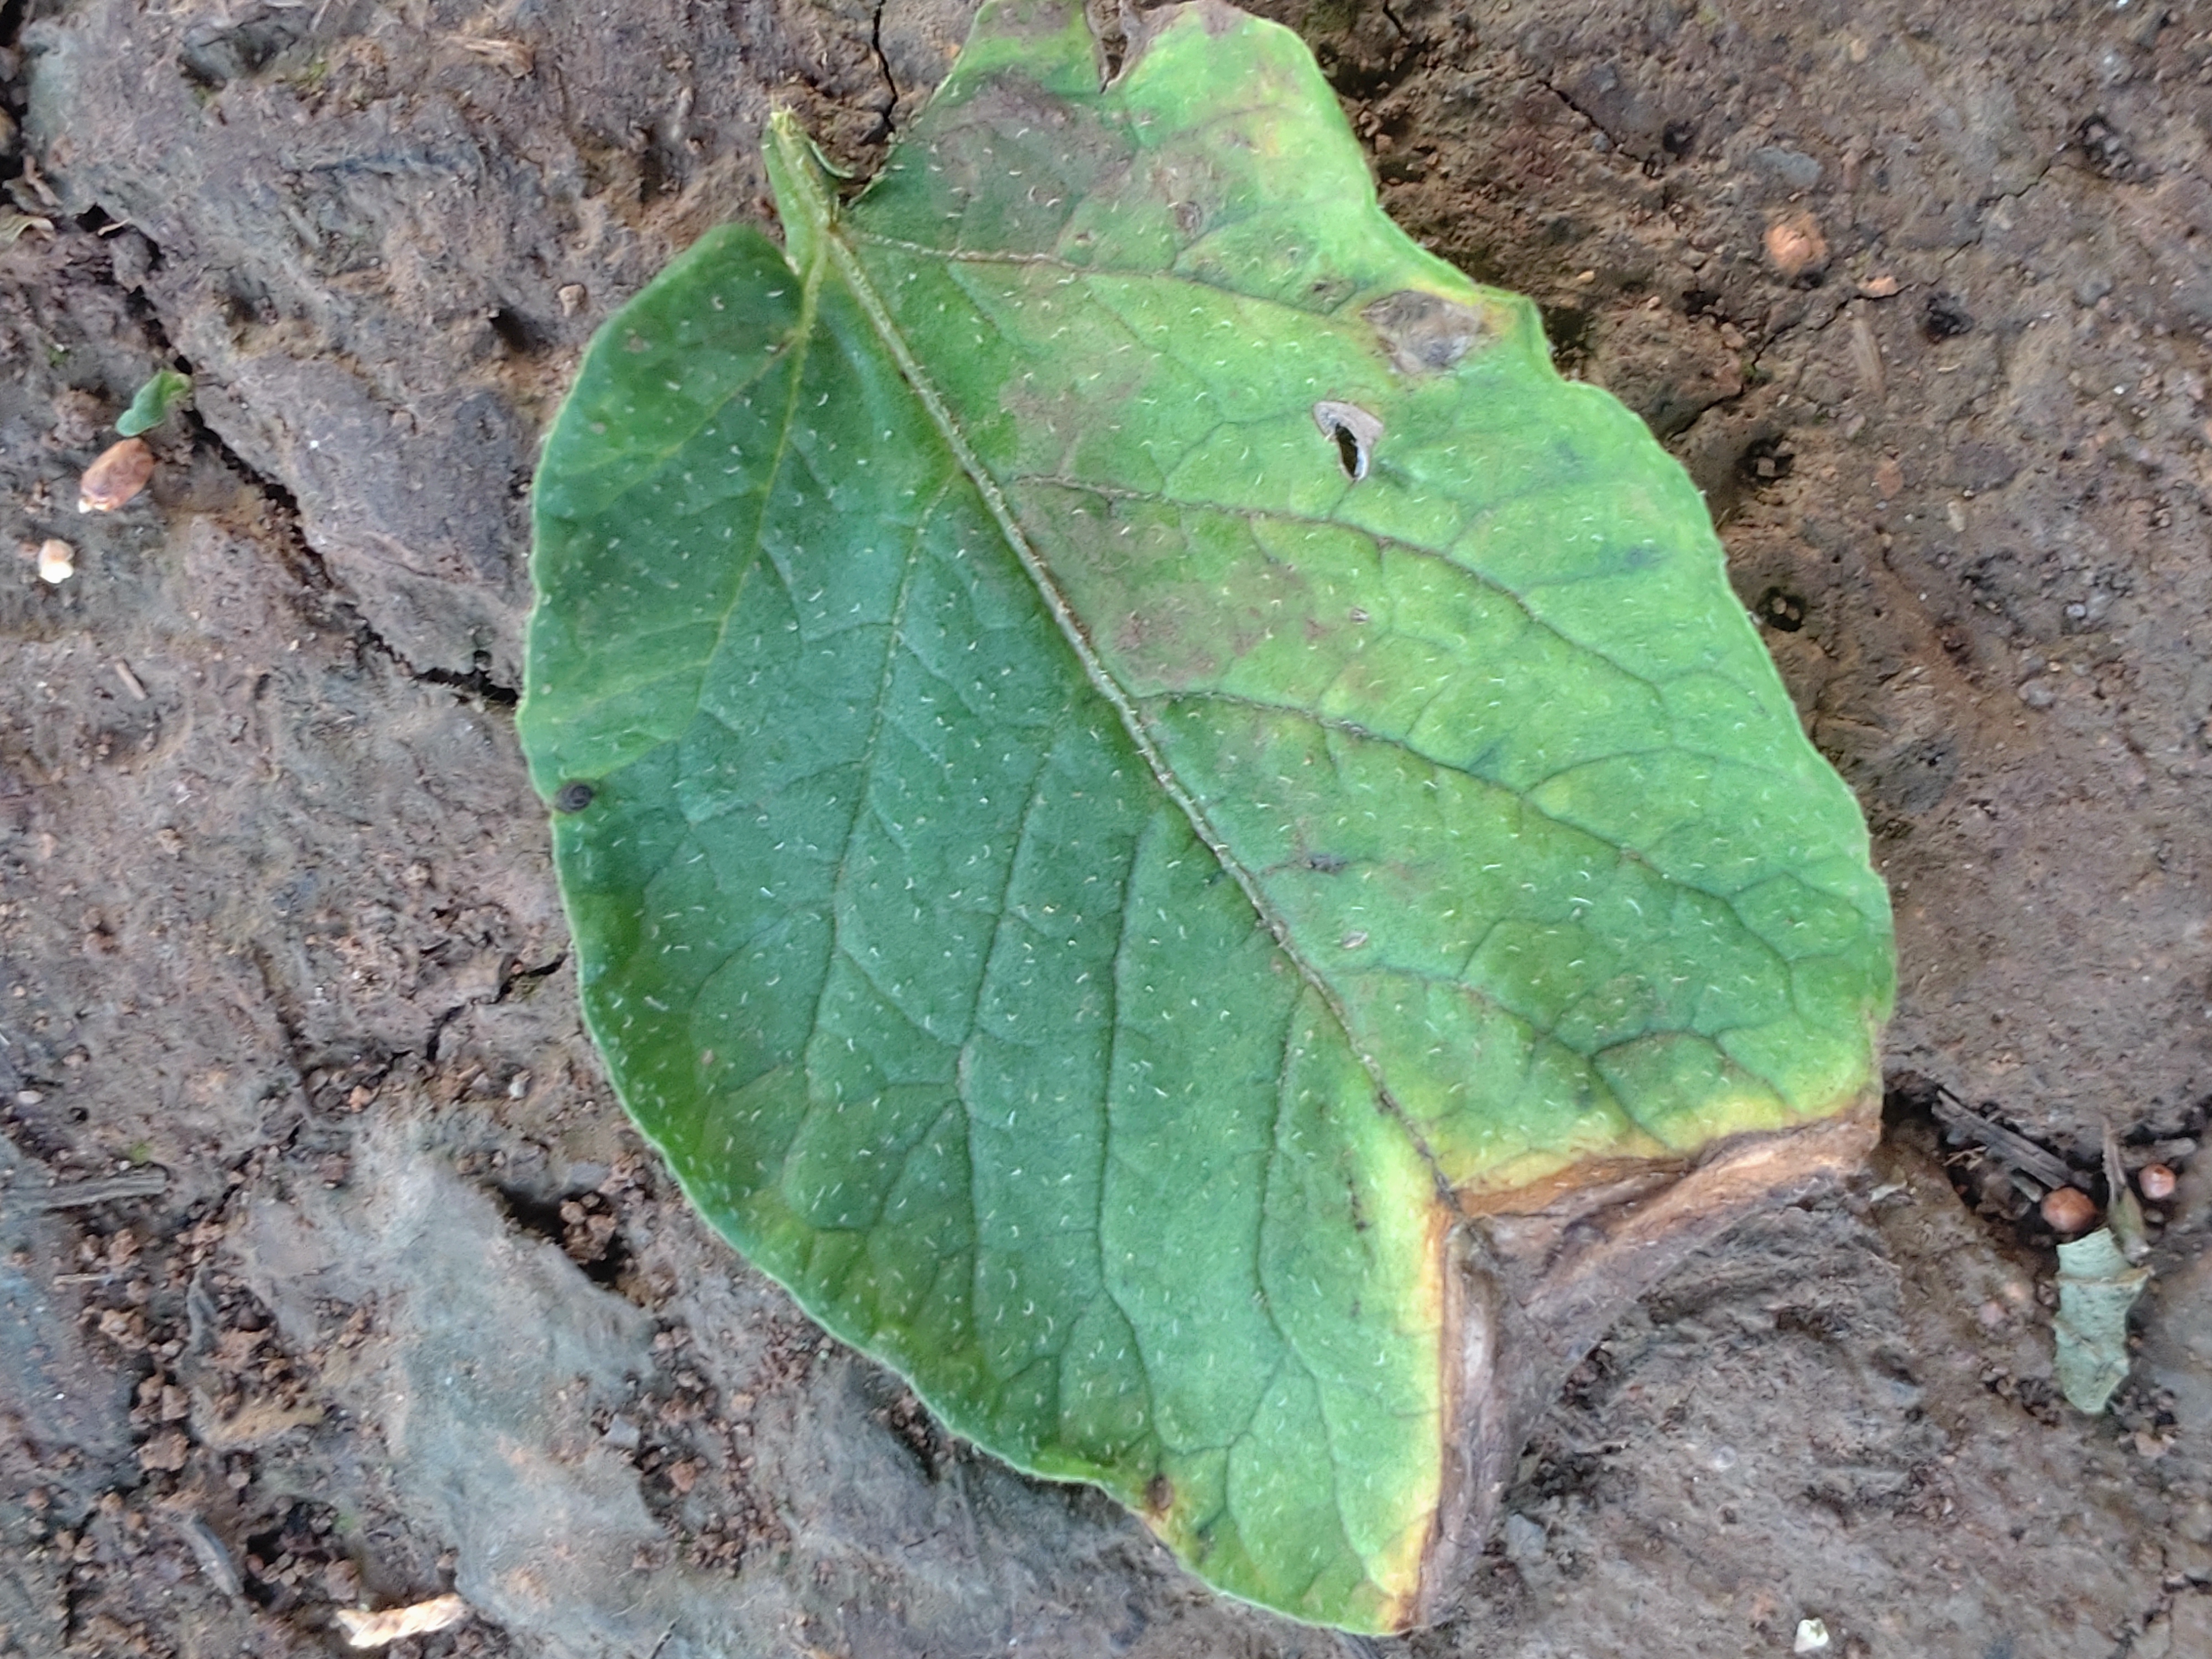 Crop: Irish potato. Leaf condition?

early blight
